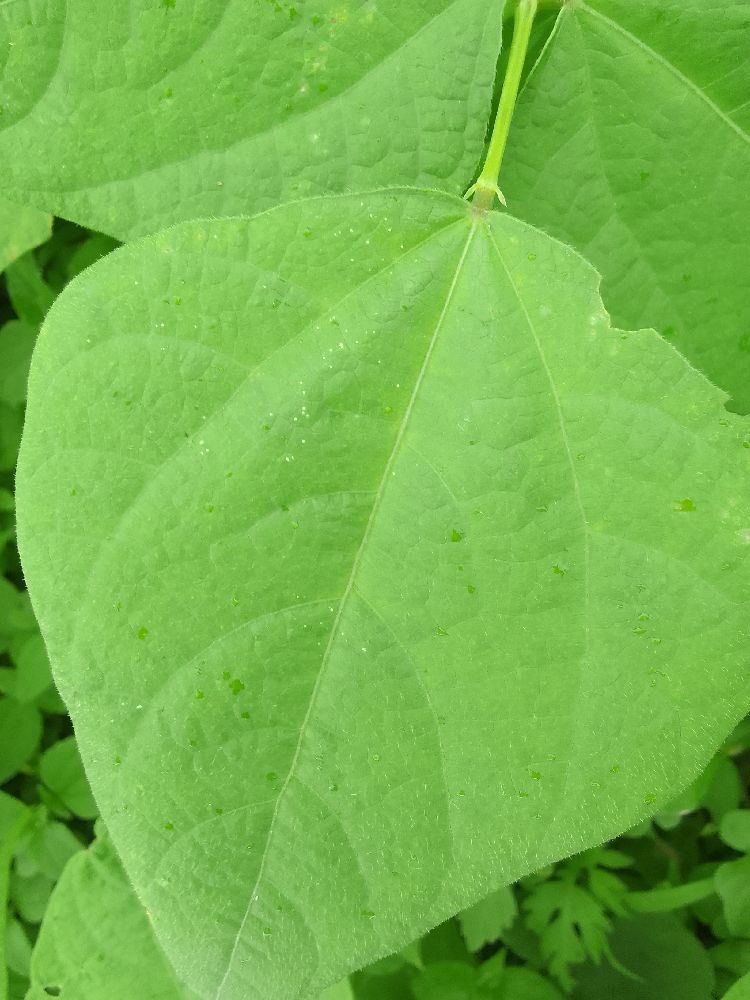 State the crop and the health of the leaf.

common bean, healthy
